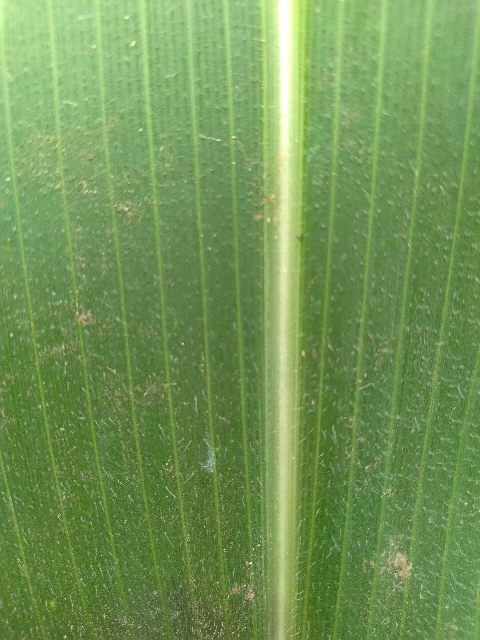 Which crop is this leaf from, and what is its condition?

maize, healthy
